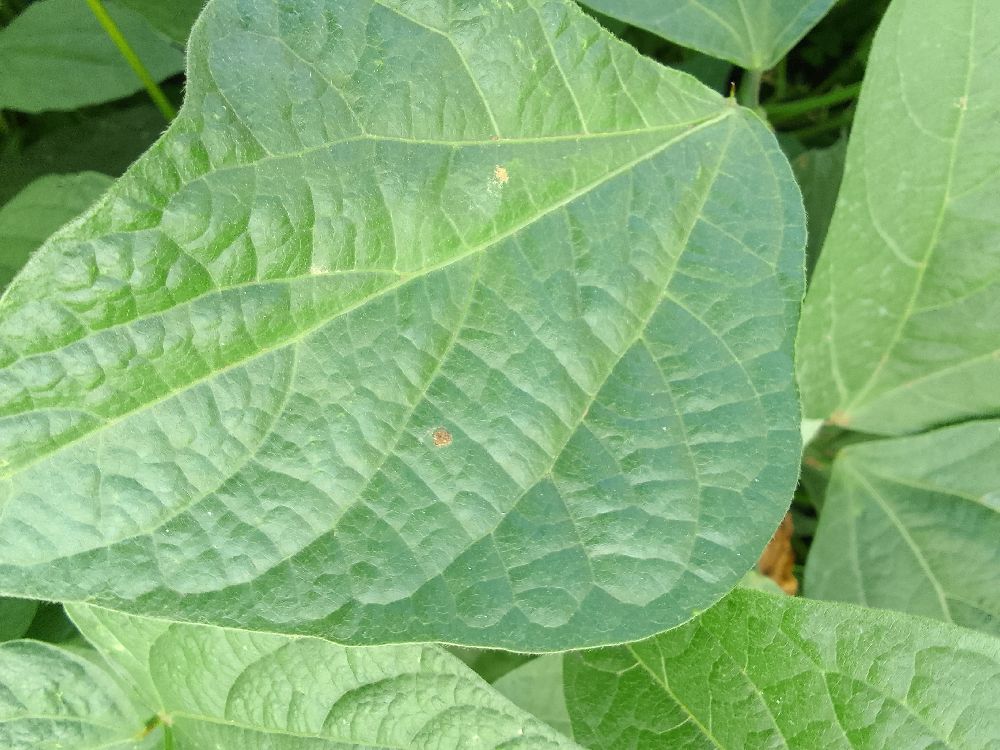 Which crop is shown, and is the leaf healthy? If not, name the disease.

common bean, healthy
